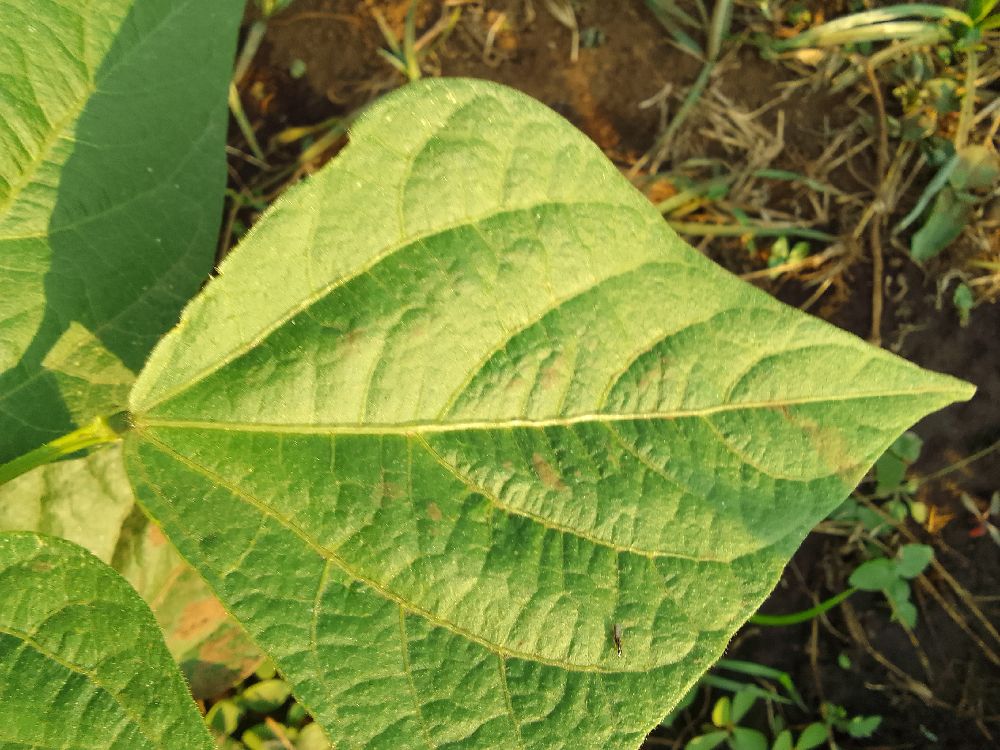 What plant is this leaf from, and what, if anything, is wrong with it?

common bean, healthy
